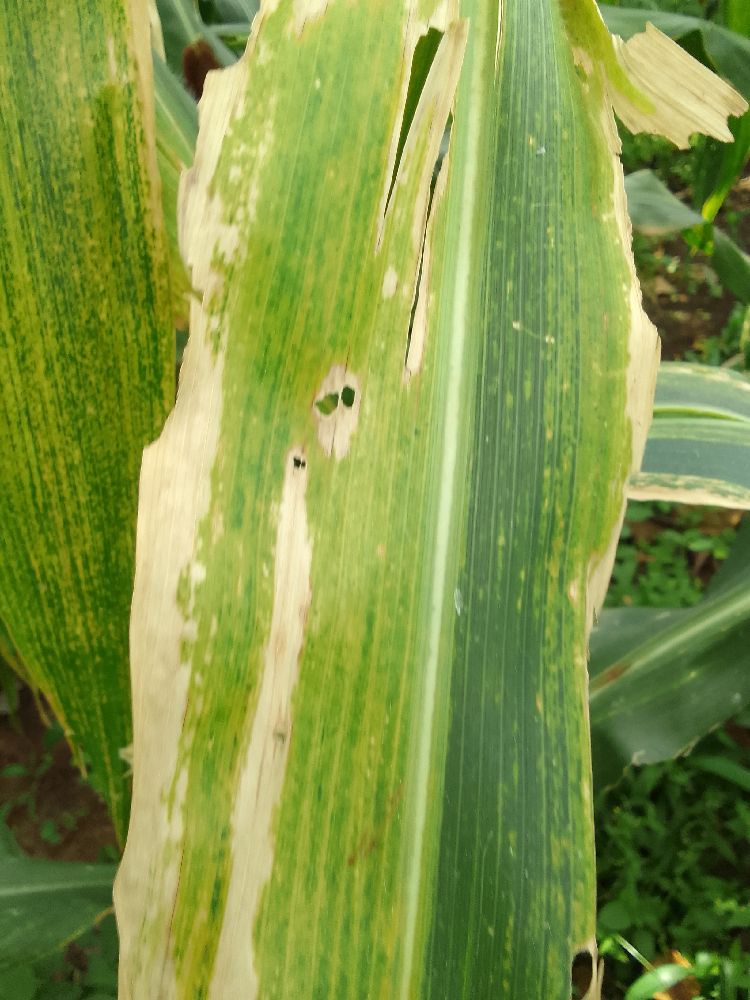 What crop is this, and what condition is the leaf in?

maize, maize lethal necrosis
